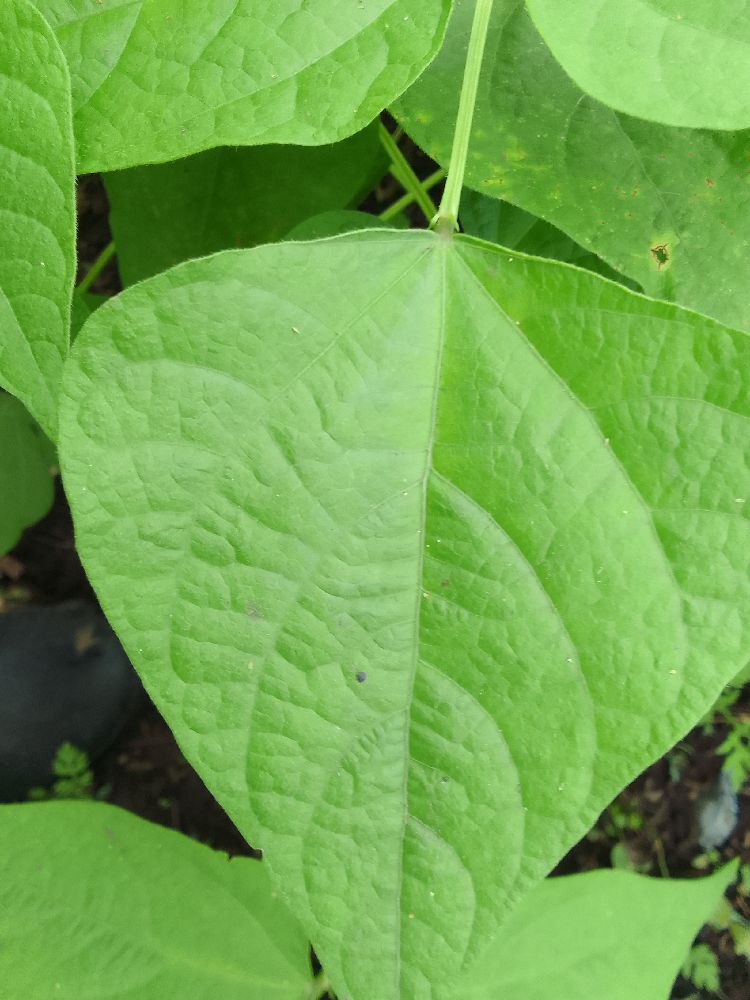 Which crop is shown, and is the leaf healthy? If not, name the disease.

common bean, healthy
